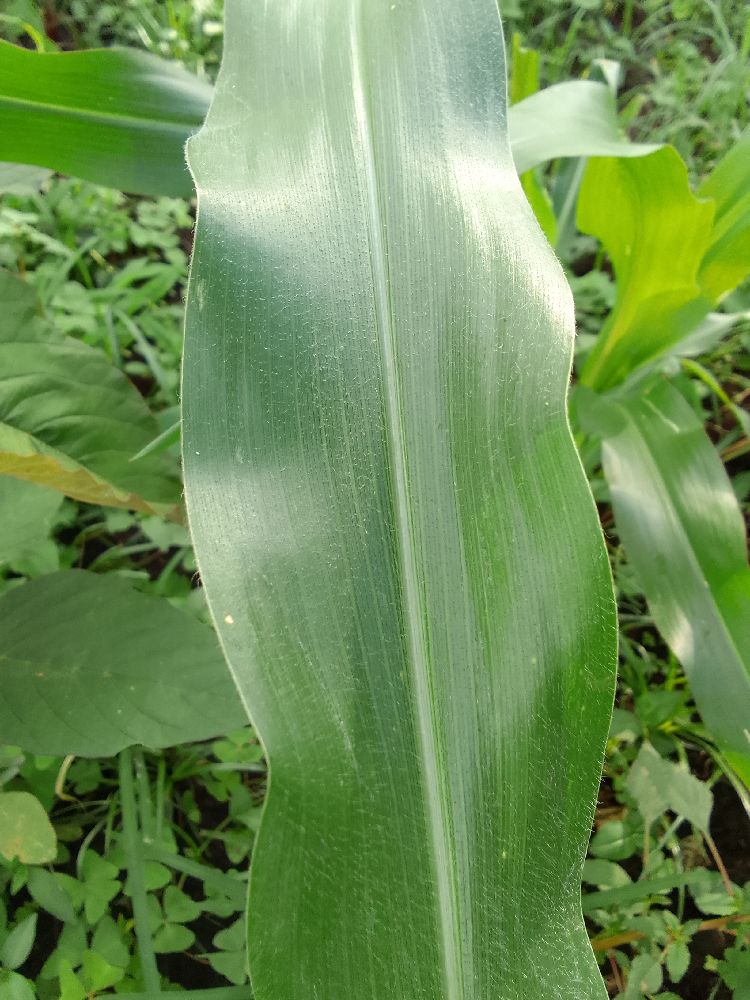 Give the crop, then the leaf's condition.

maize, healthy
